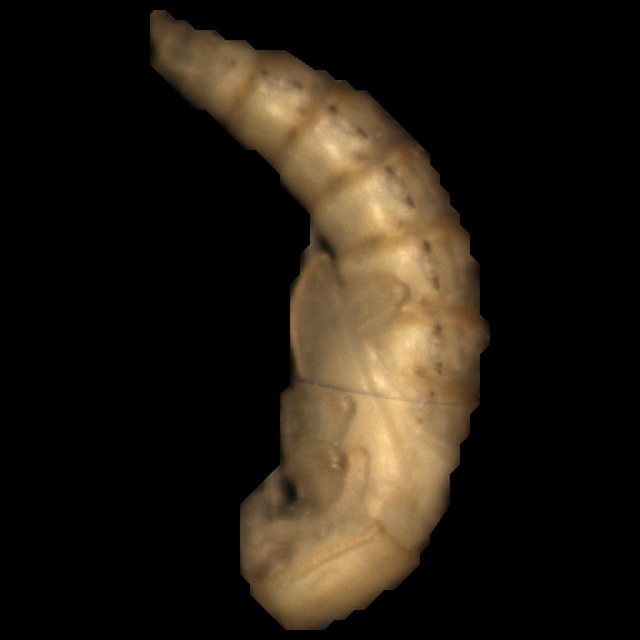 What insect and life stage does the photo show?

mealworm pupa
